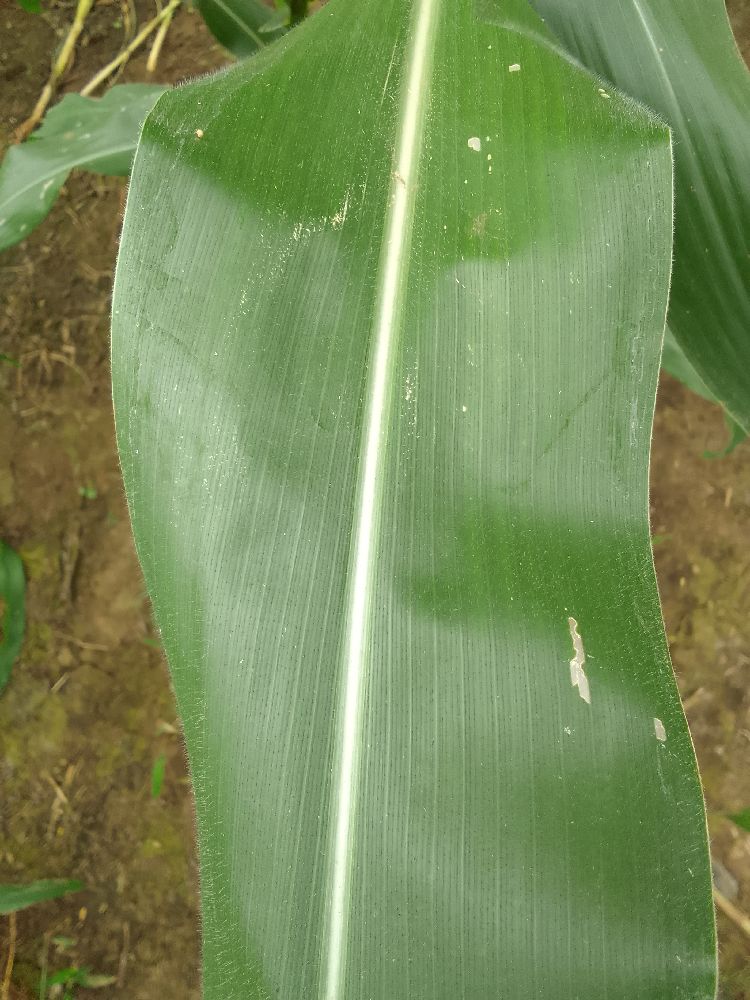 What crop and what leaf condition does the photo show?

maize, healthy
